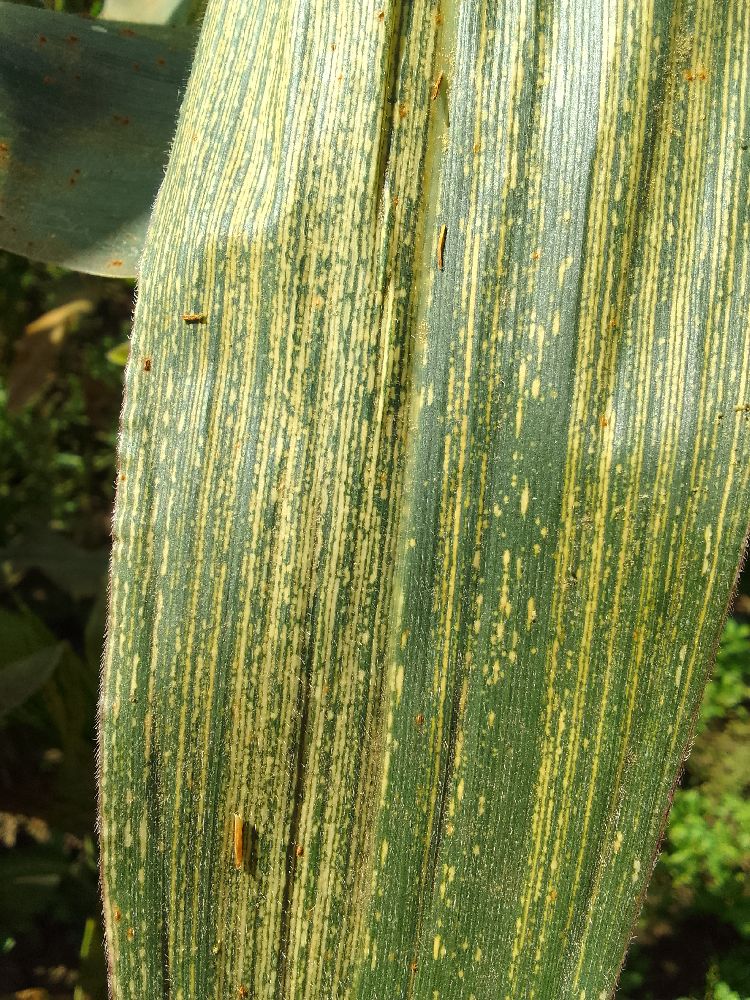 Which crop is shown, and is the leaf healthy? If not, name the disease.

maize, maize streak virus
